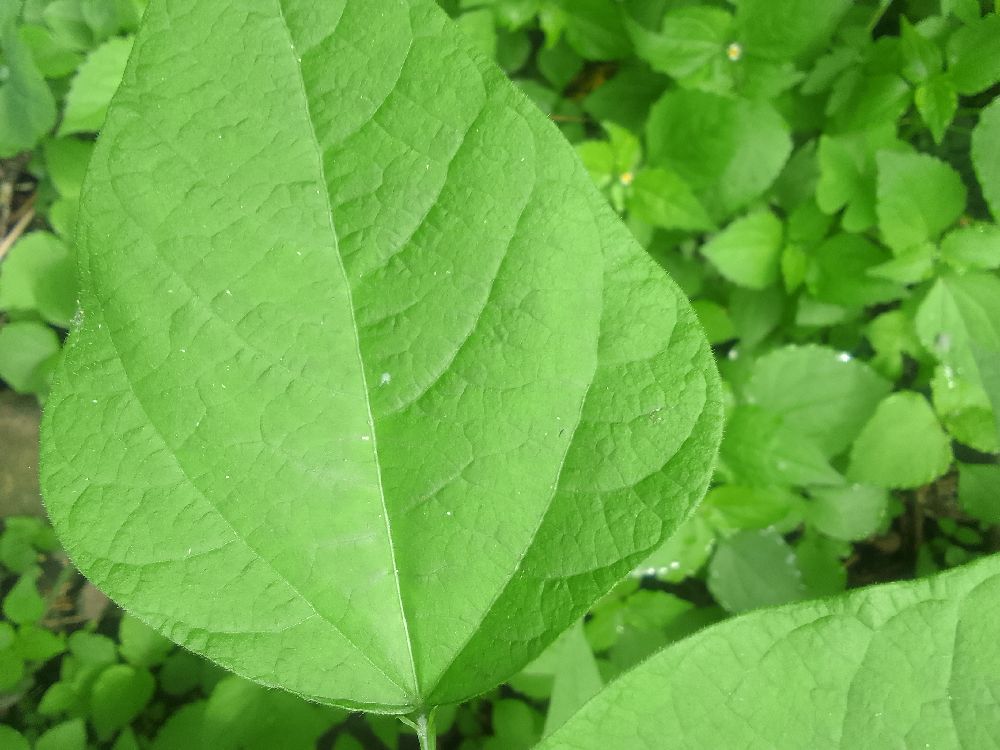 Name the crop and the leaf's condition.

common bean, healthy
